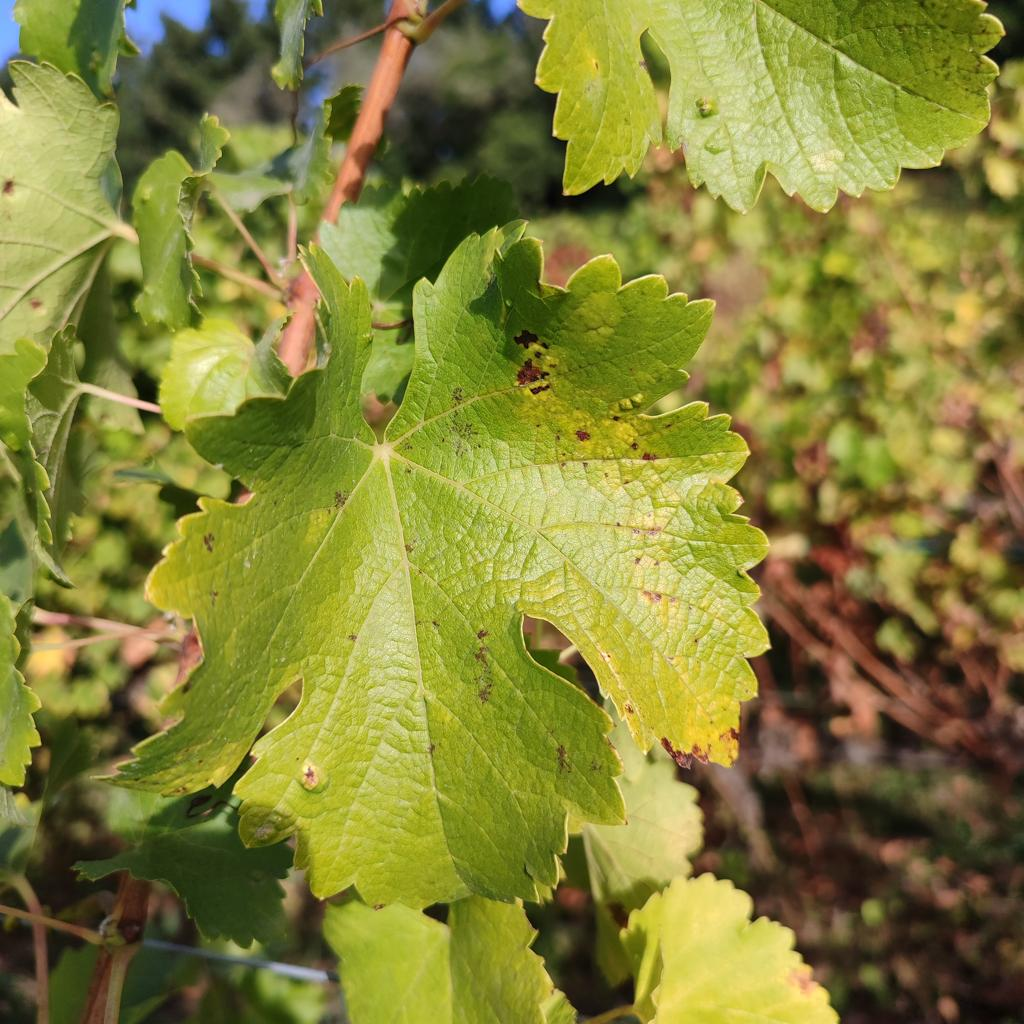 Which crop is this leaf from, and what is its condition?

grapevine, erineum mite
